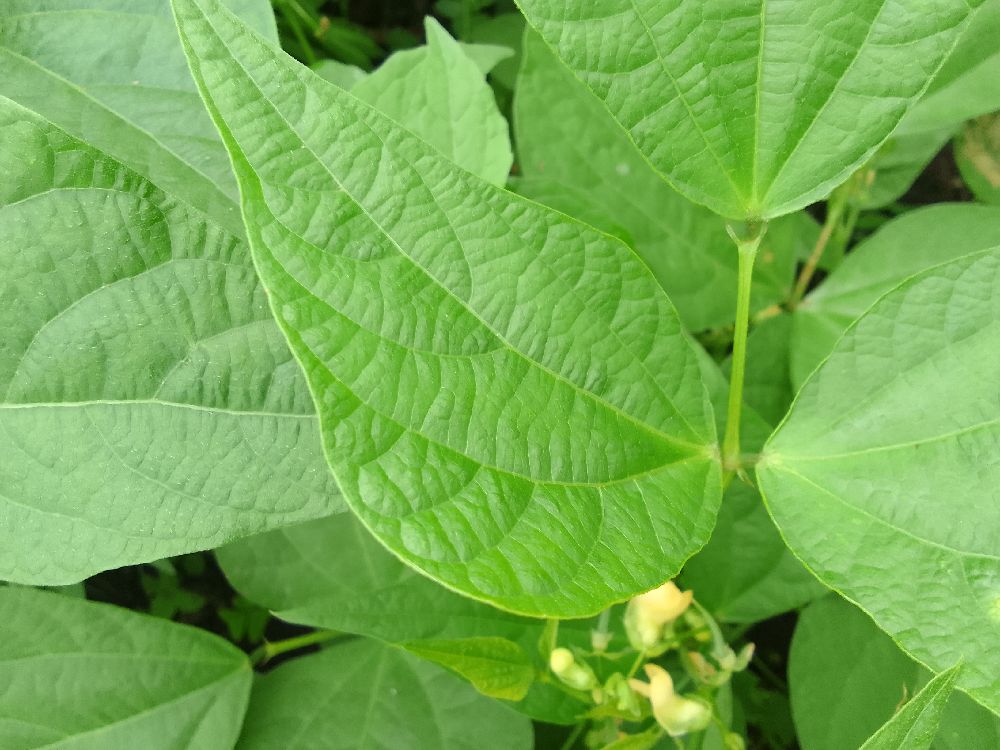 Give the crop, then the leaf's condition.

common bean, healthy
